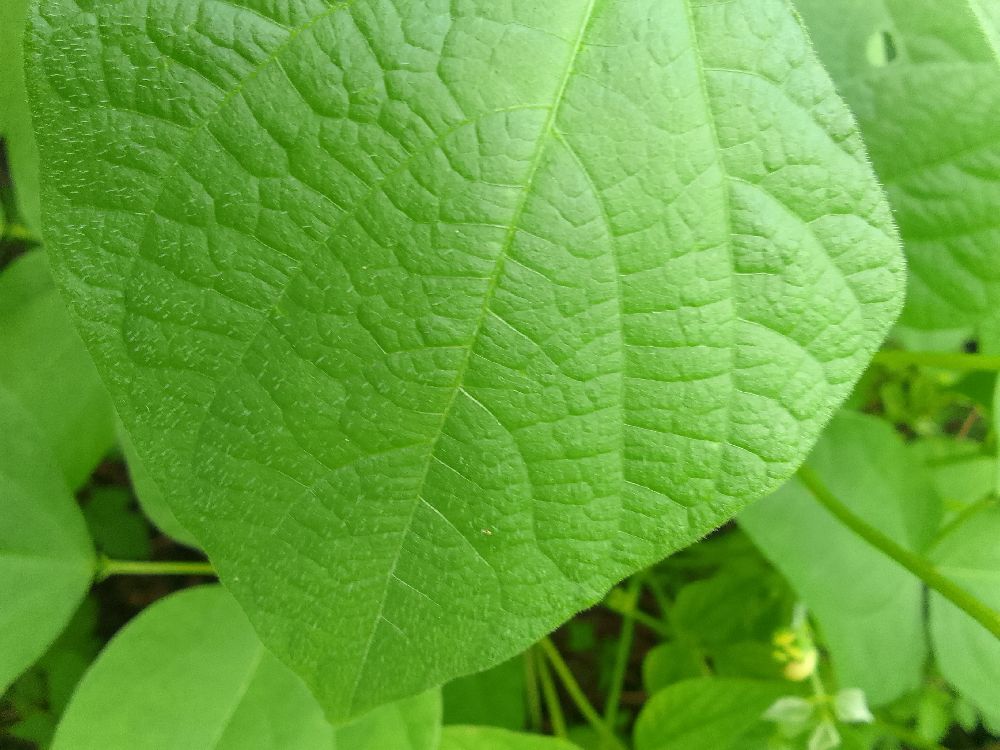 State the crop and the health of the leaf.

common bean, healthy
